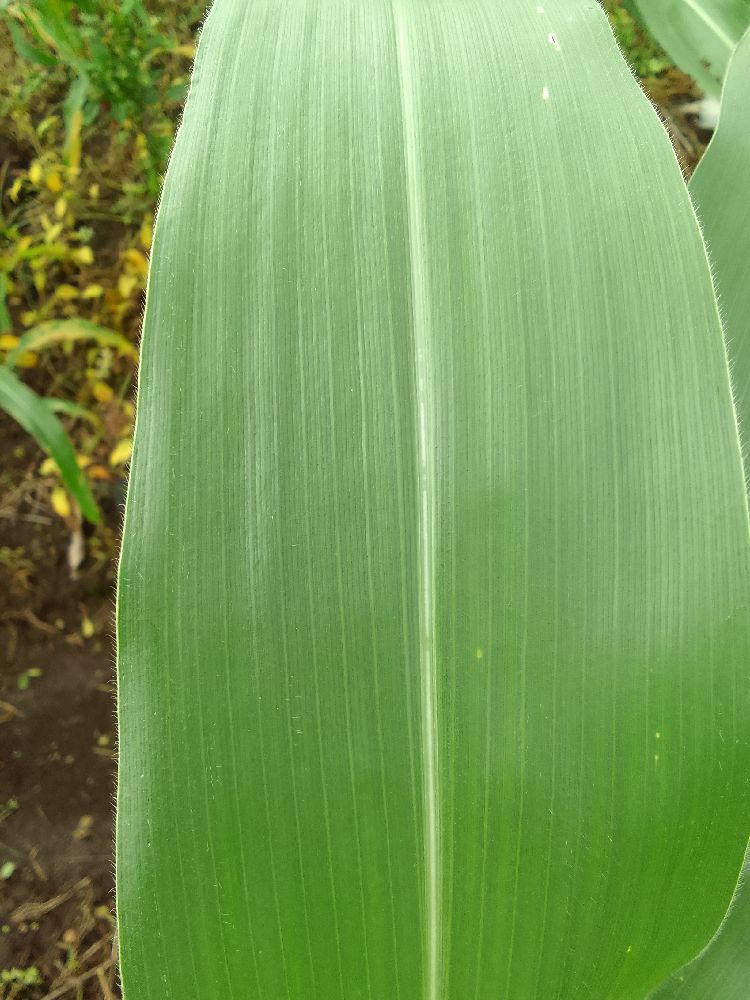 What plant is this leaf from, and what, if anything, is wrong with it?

maize, healthy
